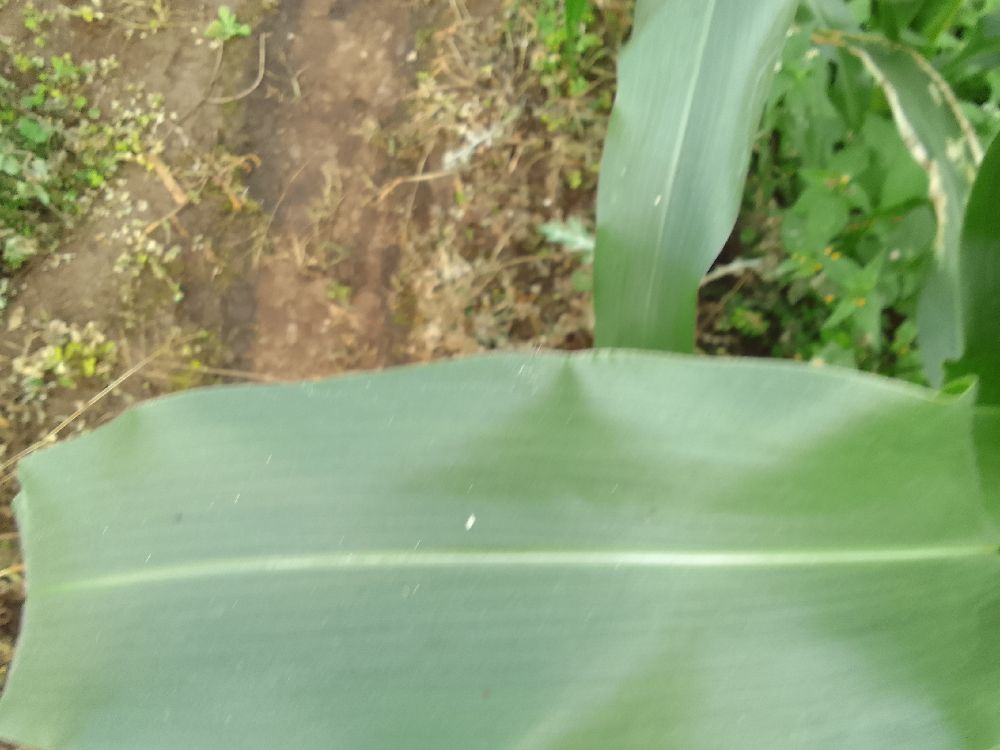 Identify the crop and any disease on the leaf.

maize, healthy
